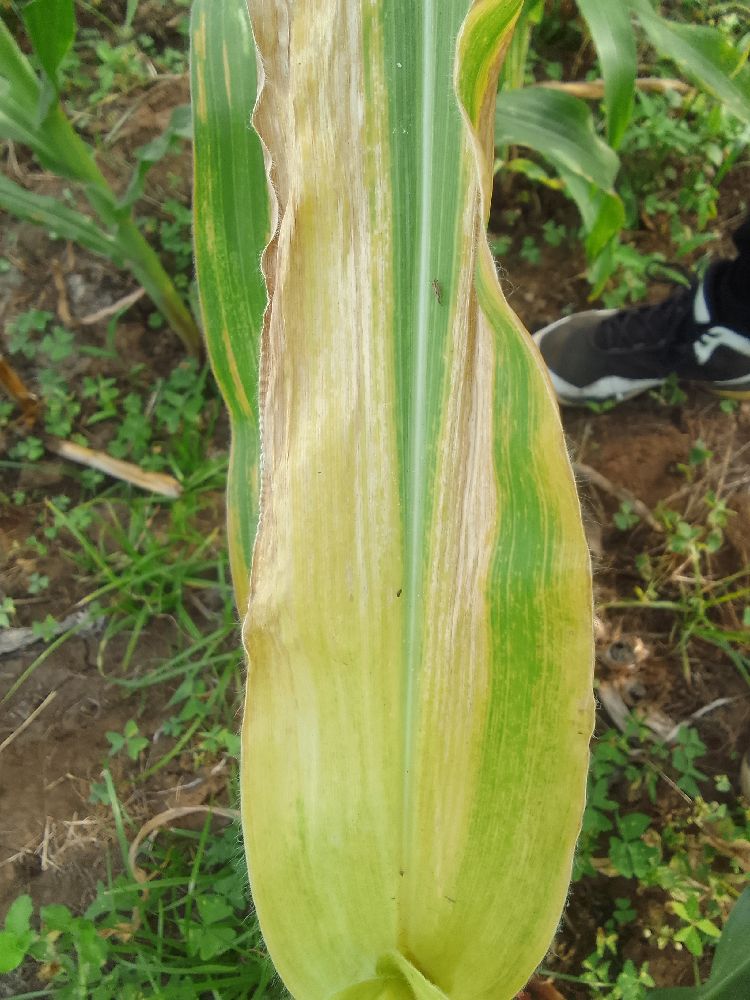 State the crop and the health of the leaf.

maize, maize lethal necrosis
